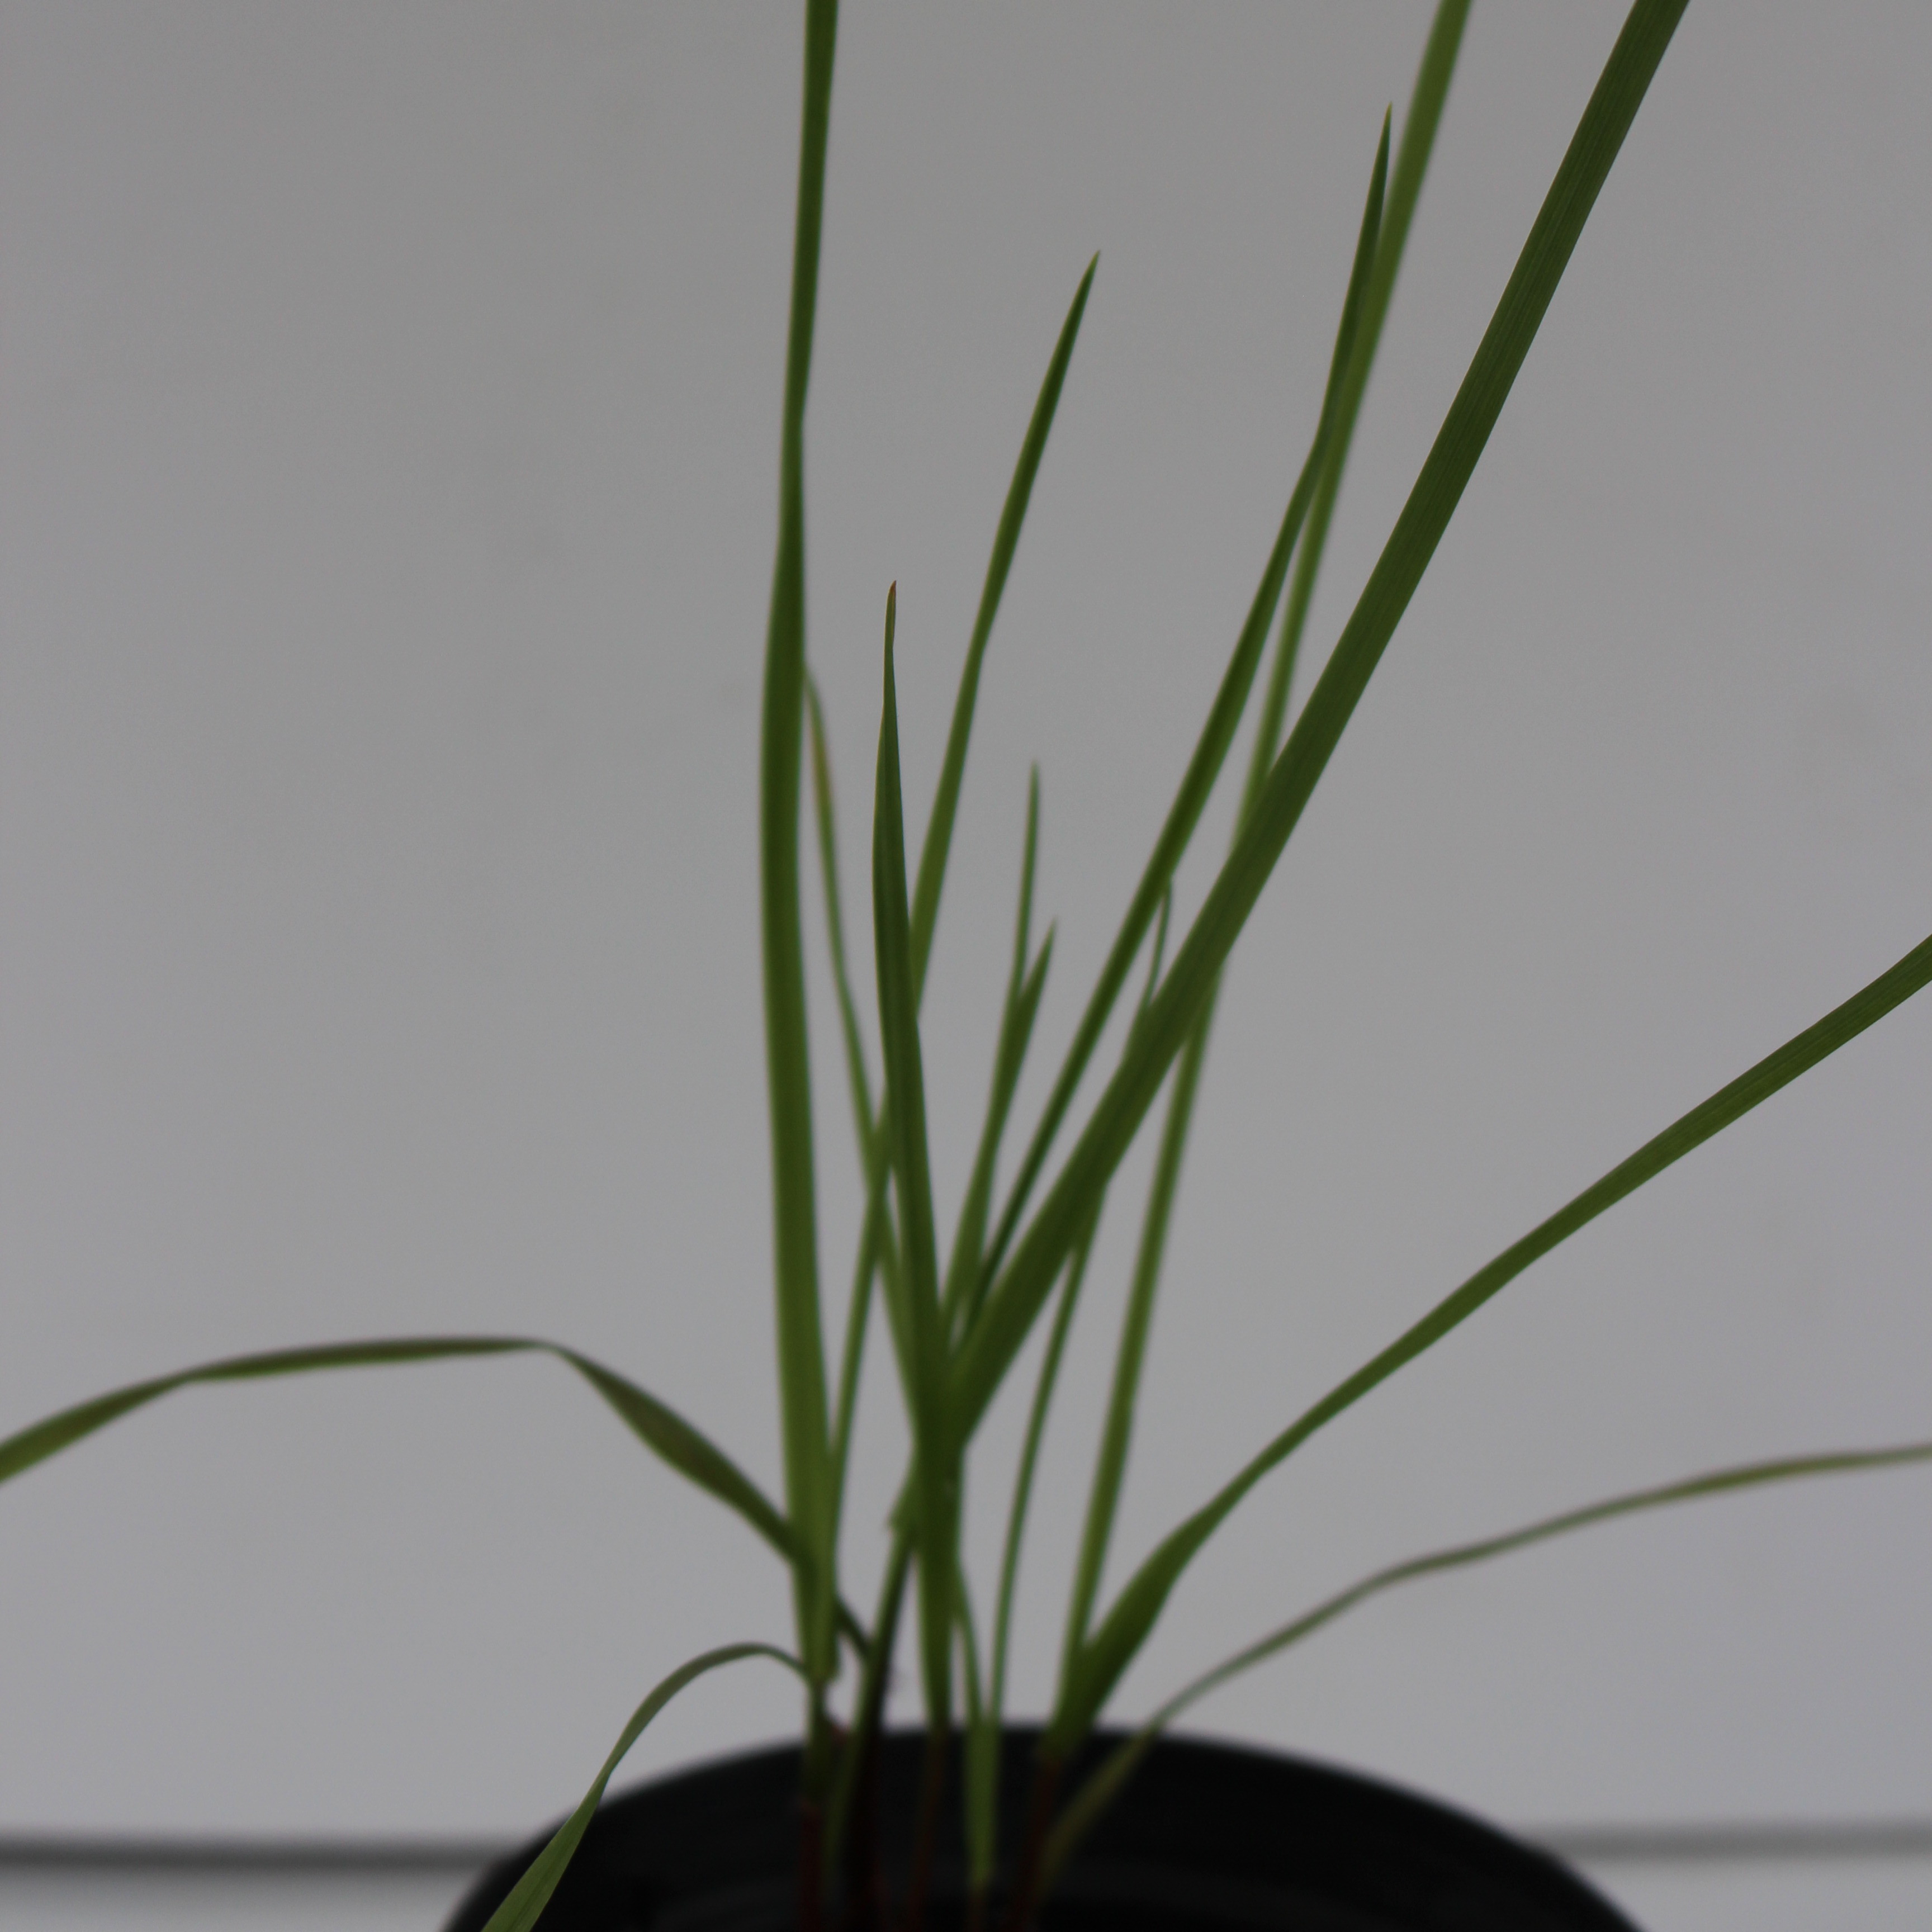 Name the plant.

Lolium multiflorum
